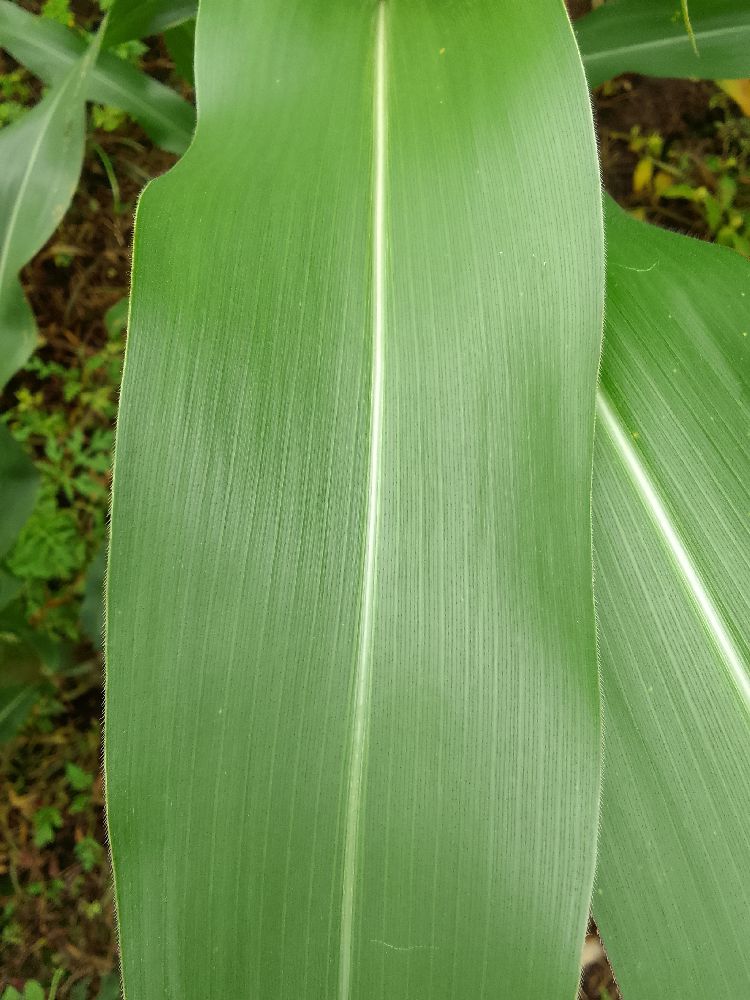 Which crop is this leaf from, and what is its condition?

maize, healthy
